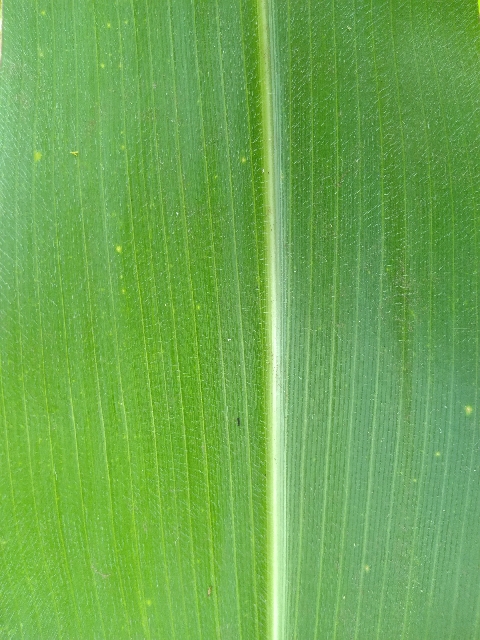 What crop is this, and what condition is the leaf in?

maize, healthy
